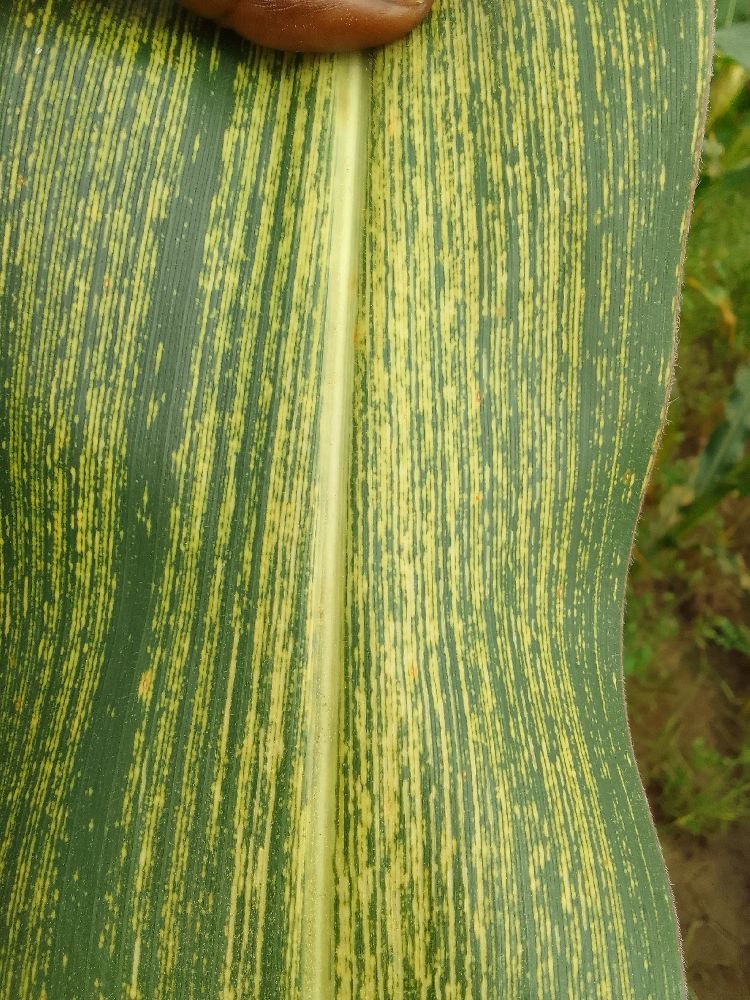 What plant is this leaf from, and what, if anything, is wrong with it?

maize, maize streak virus
